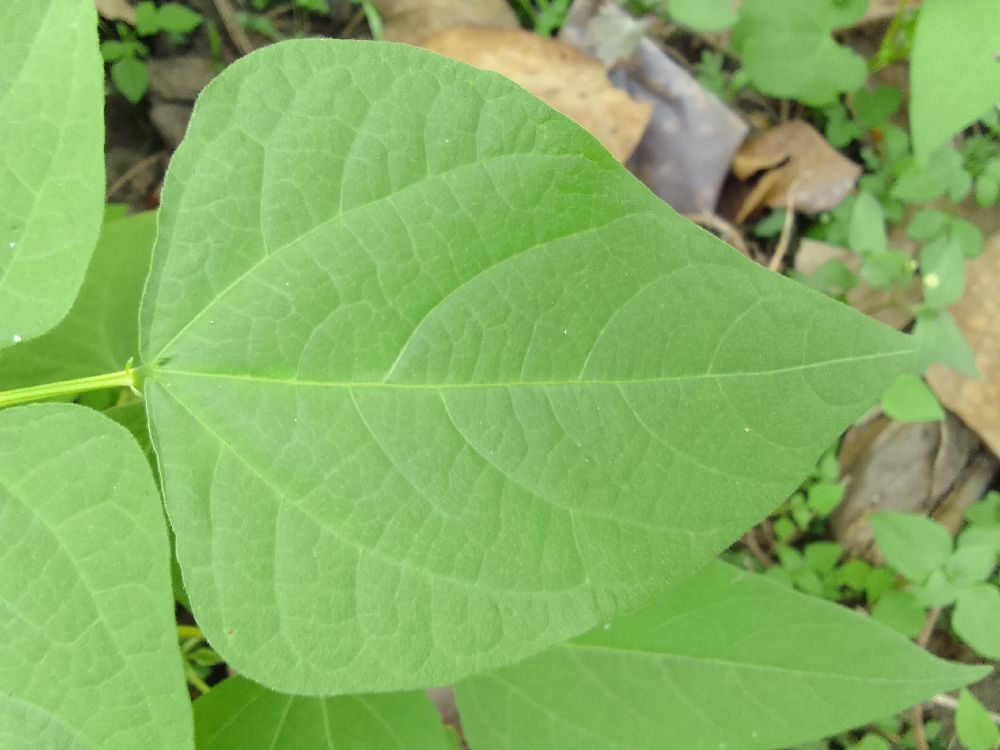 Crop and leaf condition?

common bean, healthy
